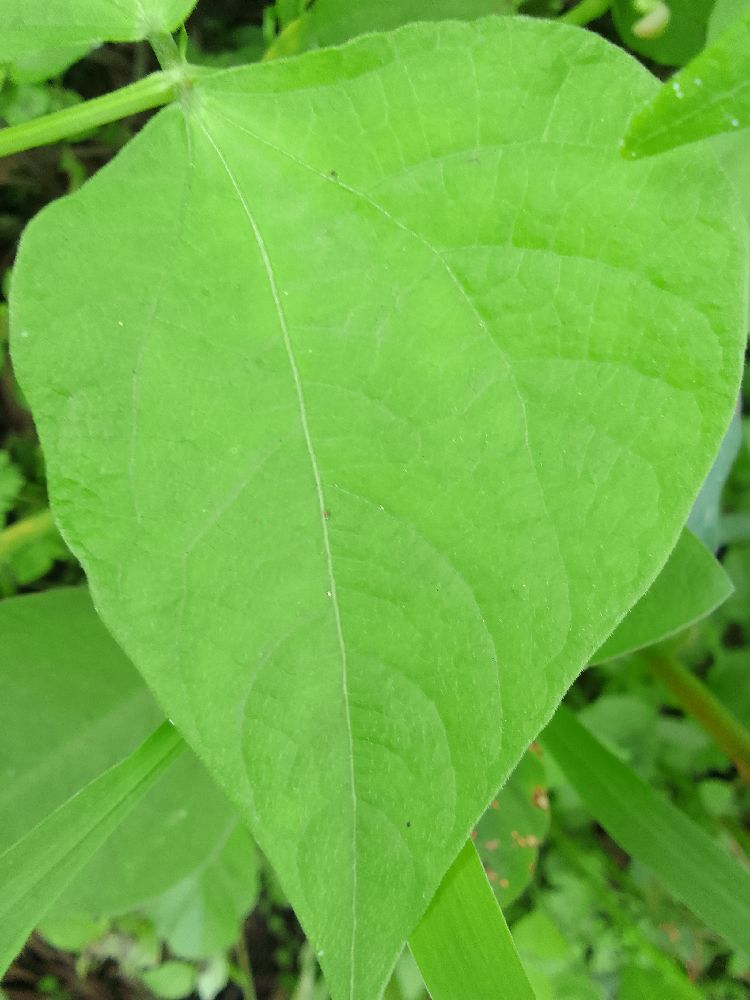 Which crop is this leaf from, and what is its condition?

common bean, healthy
